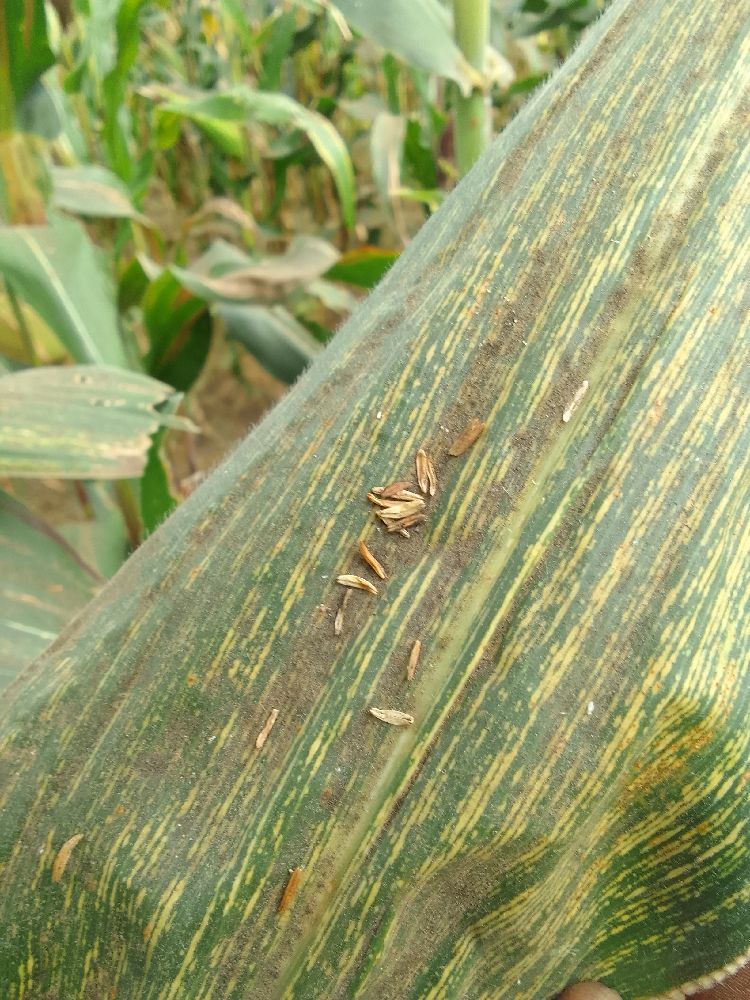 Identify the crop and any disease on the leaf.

maize, maize streak virus
